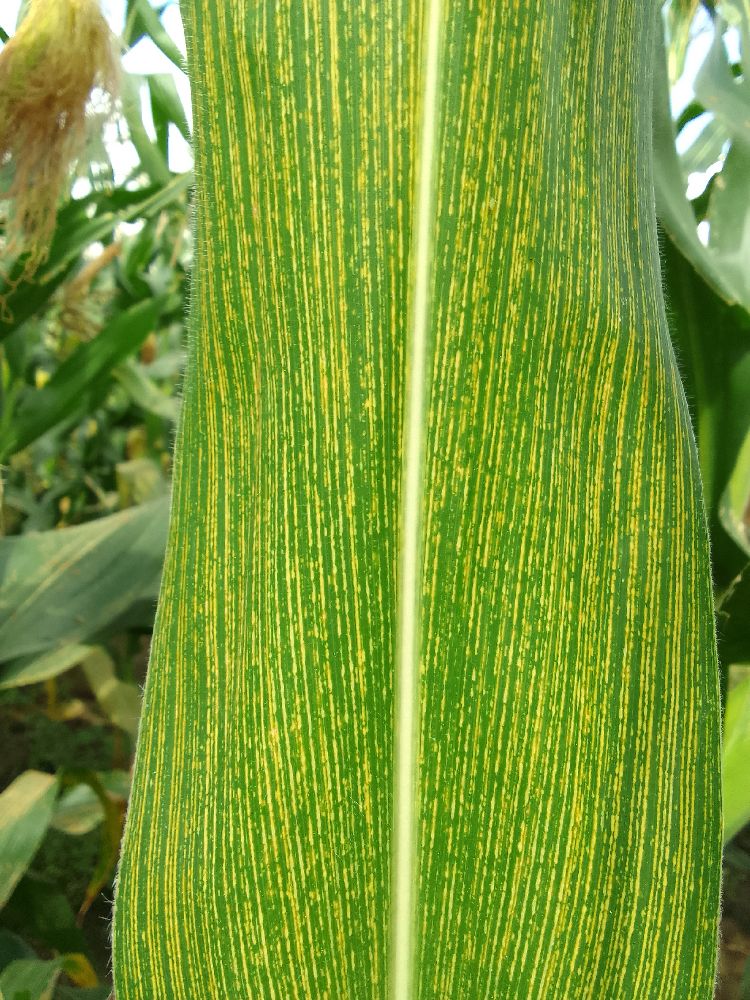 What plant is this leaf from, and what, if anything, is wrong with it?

maize, maize streak virus
